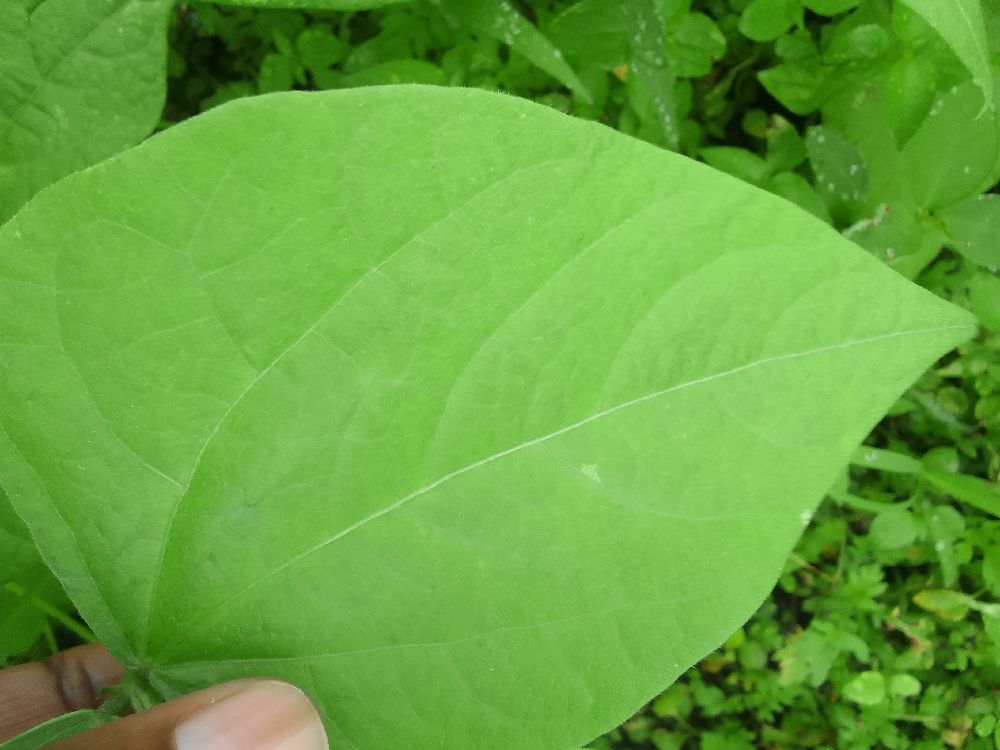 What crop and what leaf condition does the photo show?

common bean, healthy
